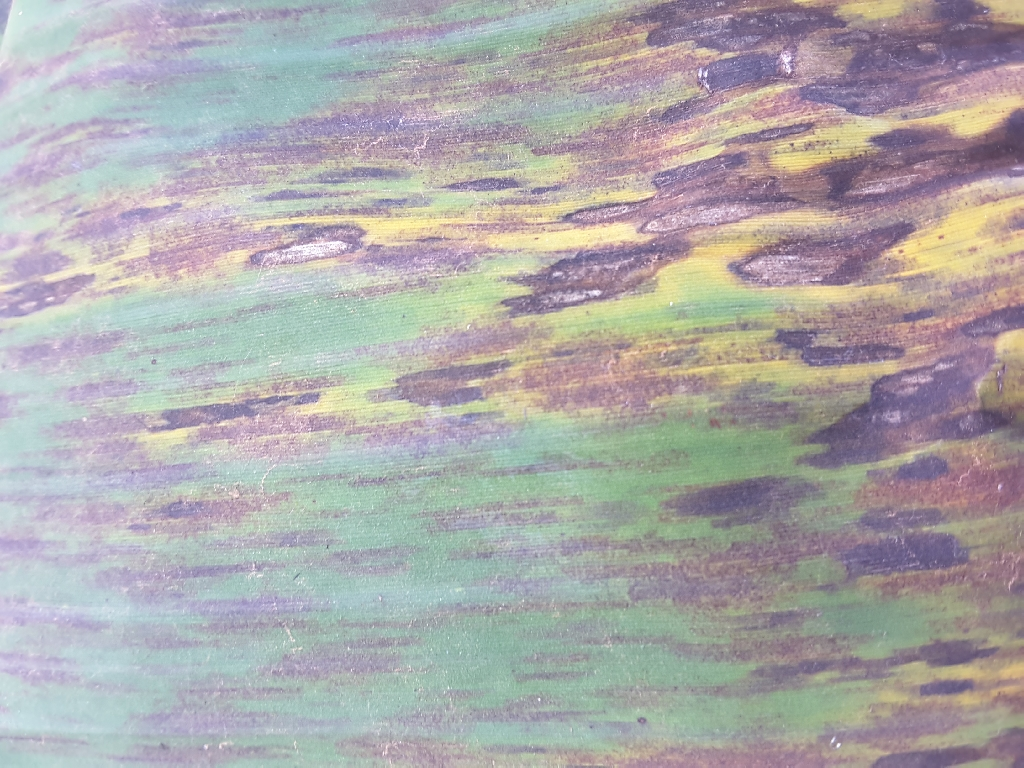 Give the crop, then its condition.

banana, black sigatoka
